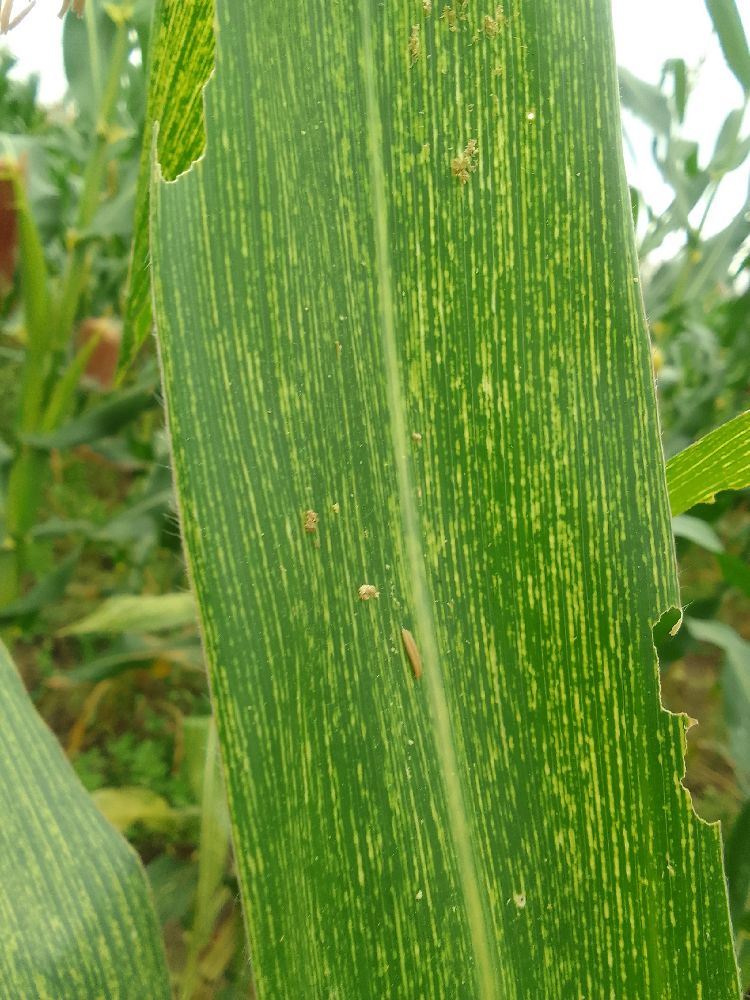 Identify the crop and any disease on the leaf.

maize, maize streak virus
